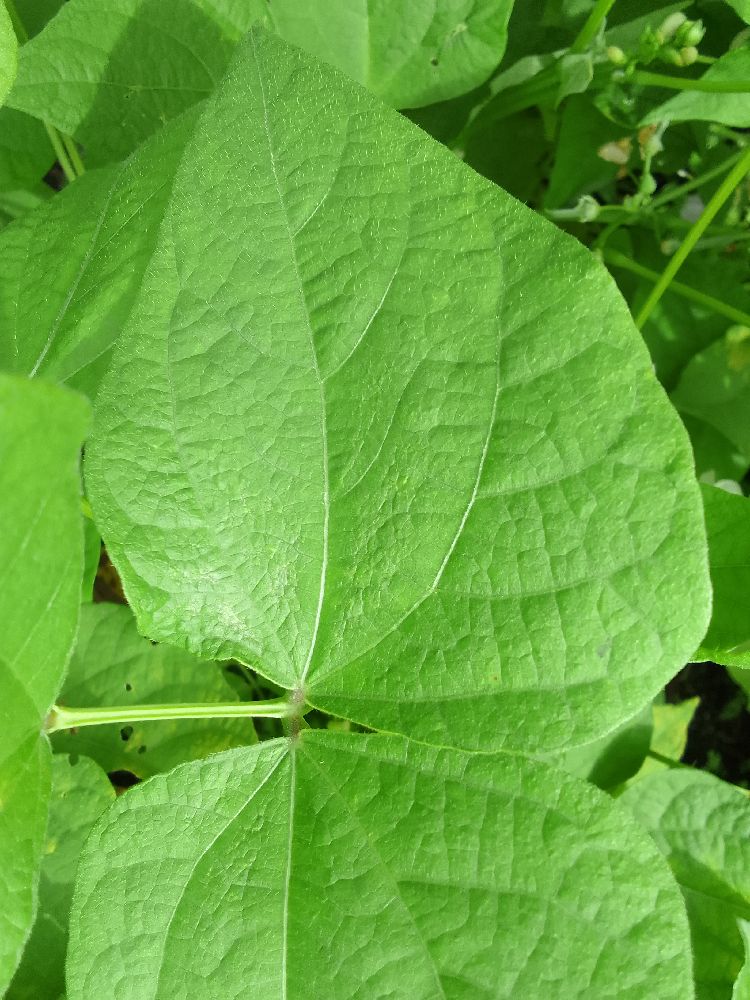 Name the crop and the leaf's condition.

common bean, healthy
